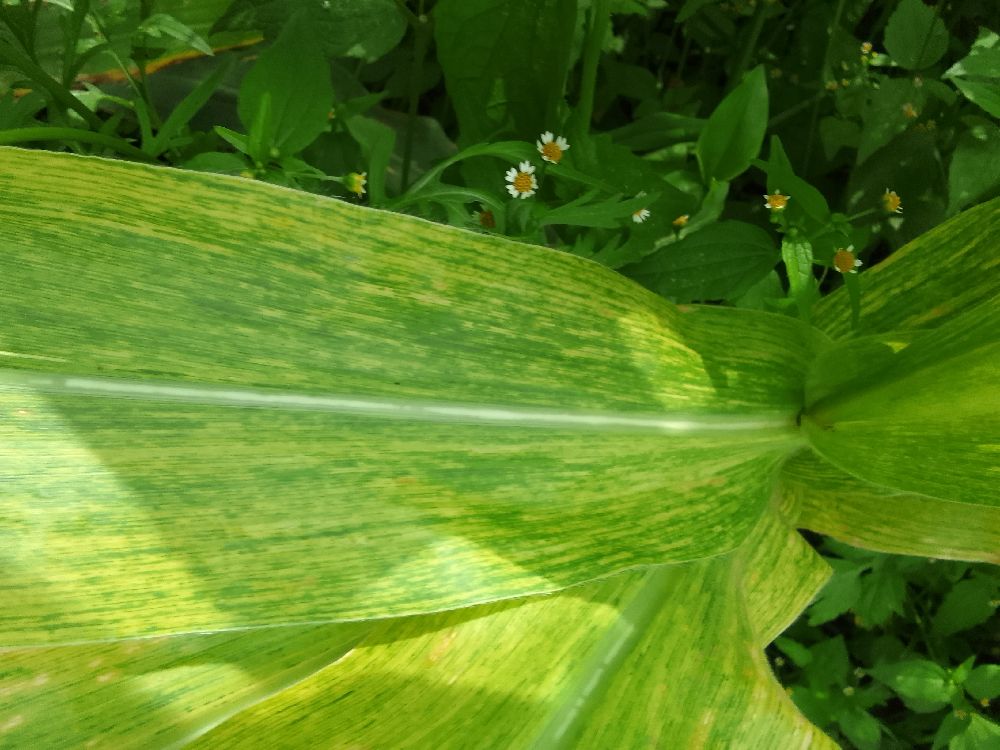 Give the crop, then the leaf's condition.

maize, maize lethal necrosis
